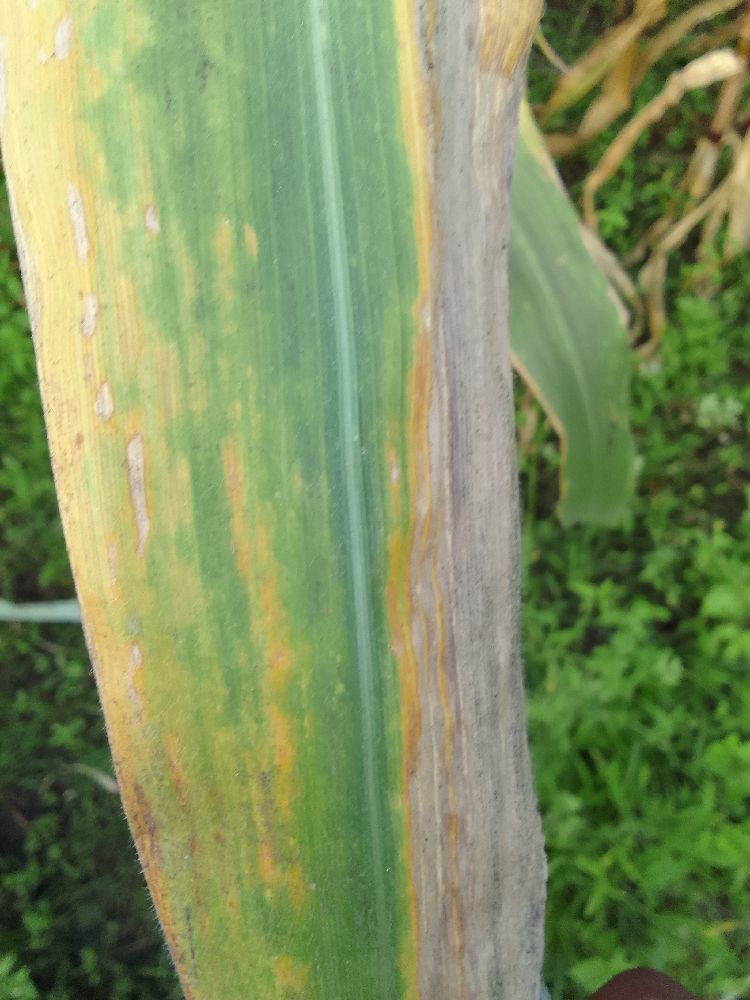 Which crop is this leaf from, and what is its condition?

maize, maize lethal necrosis
